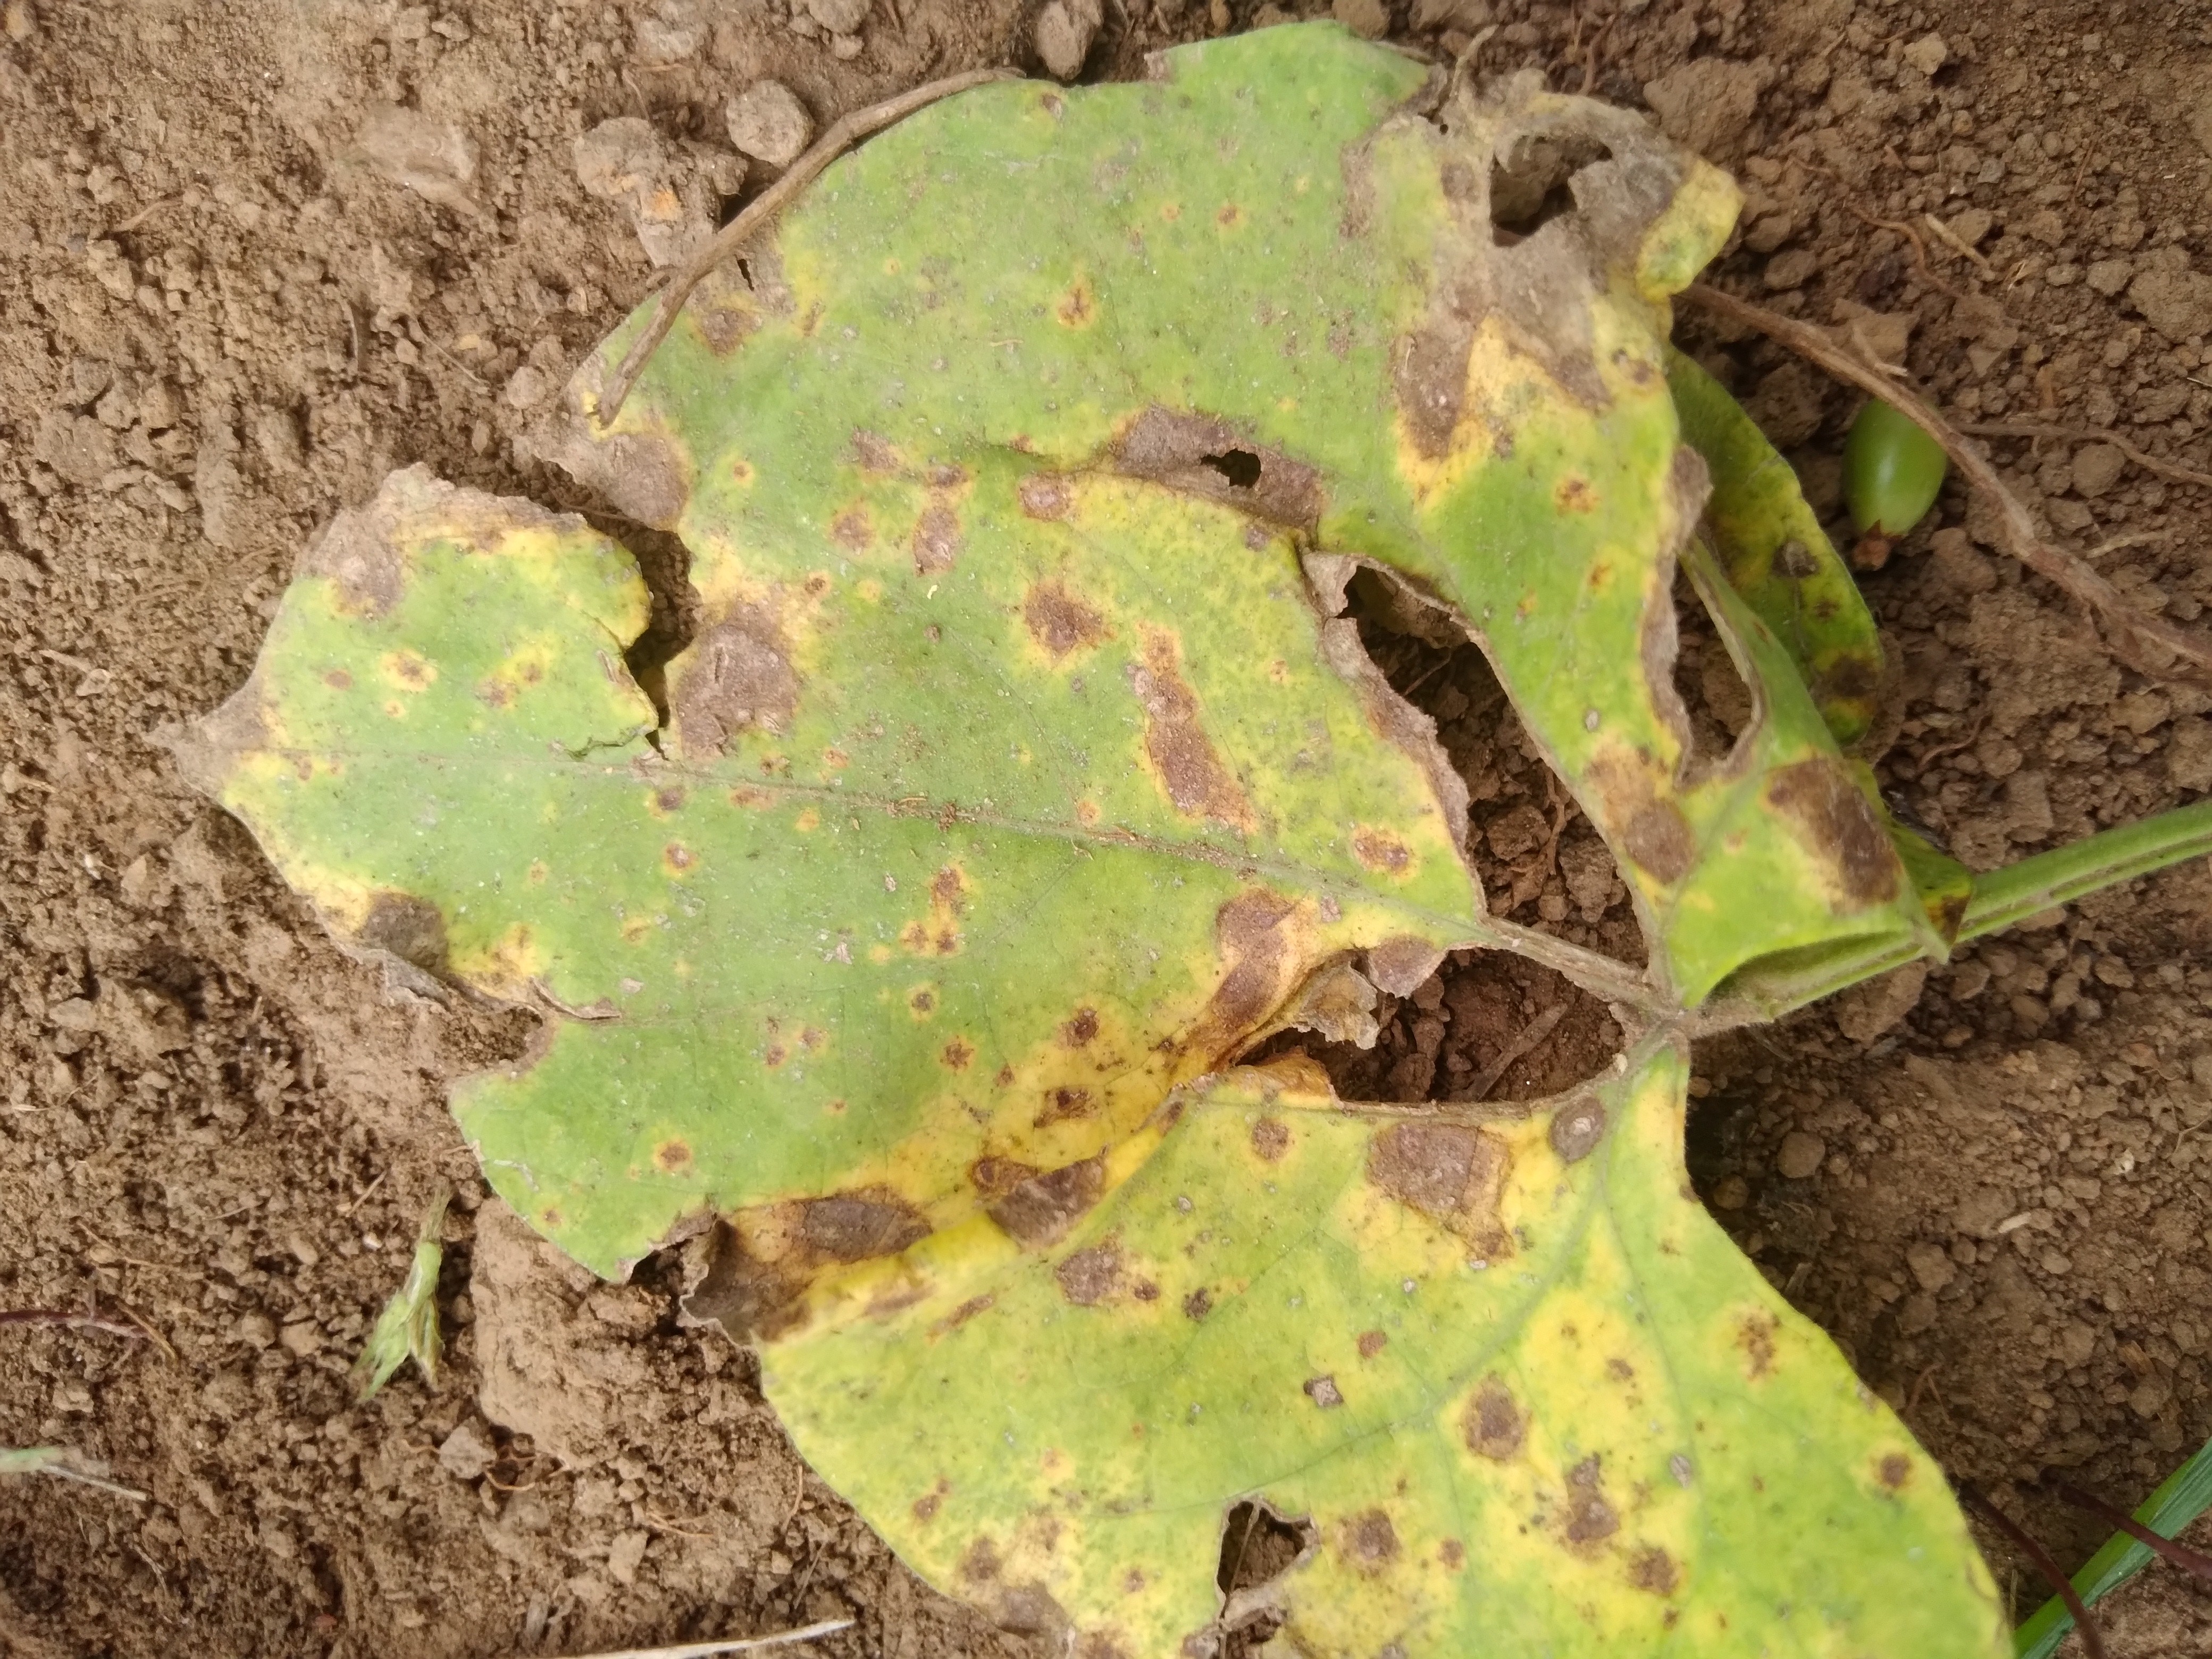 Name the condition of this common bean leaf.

rust
